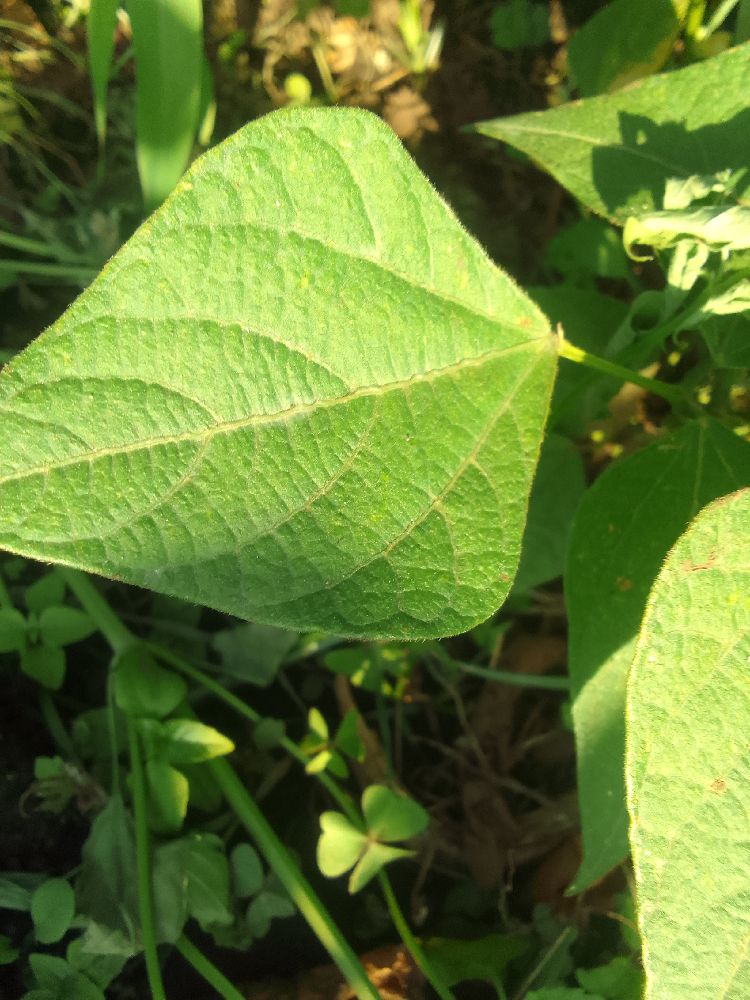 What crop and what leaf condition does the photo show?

common bean, healthy
